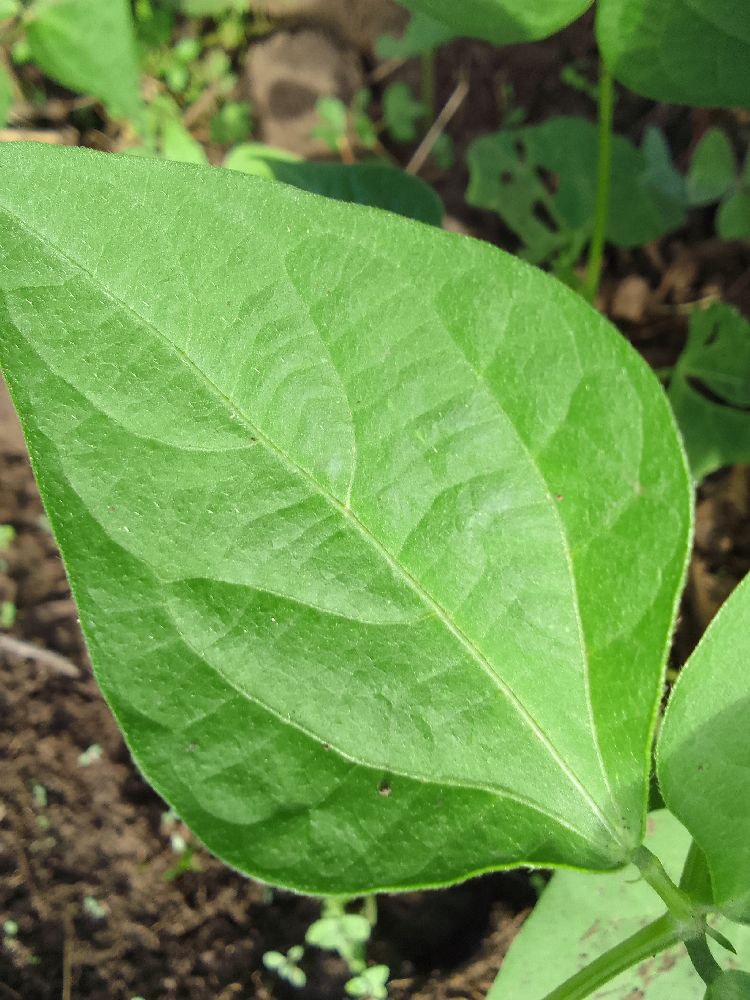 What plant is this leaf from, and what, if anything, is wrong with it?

common bean, healthy
